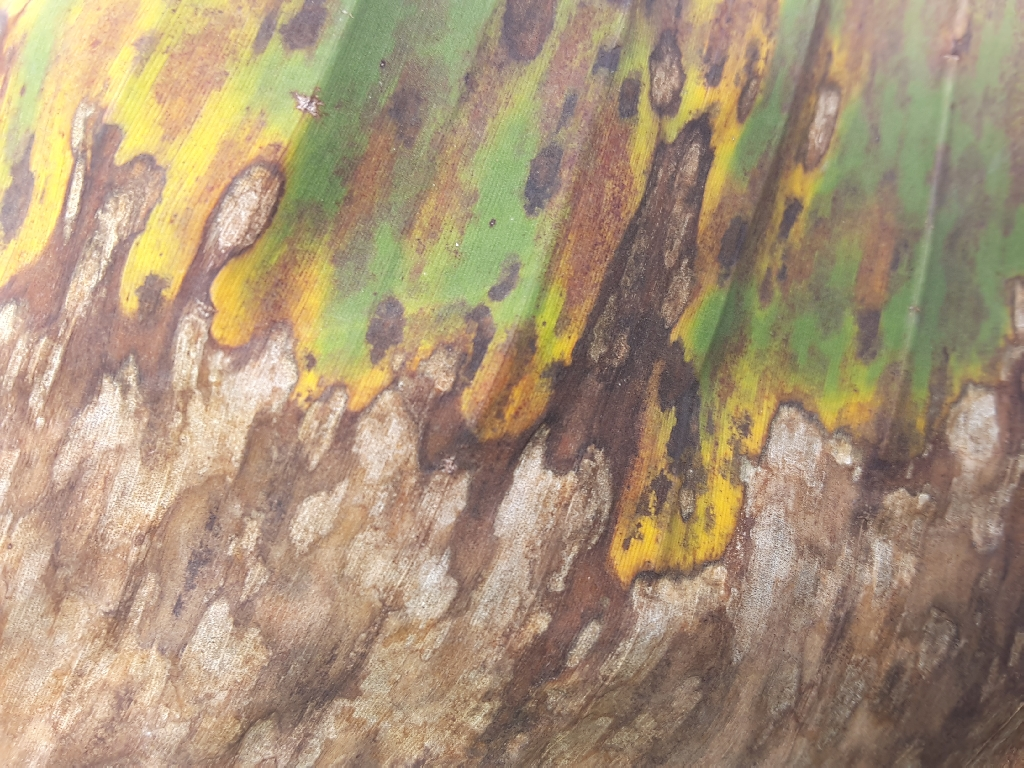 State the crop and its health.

banana, black sigatoka
